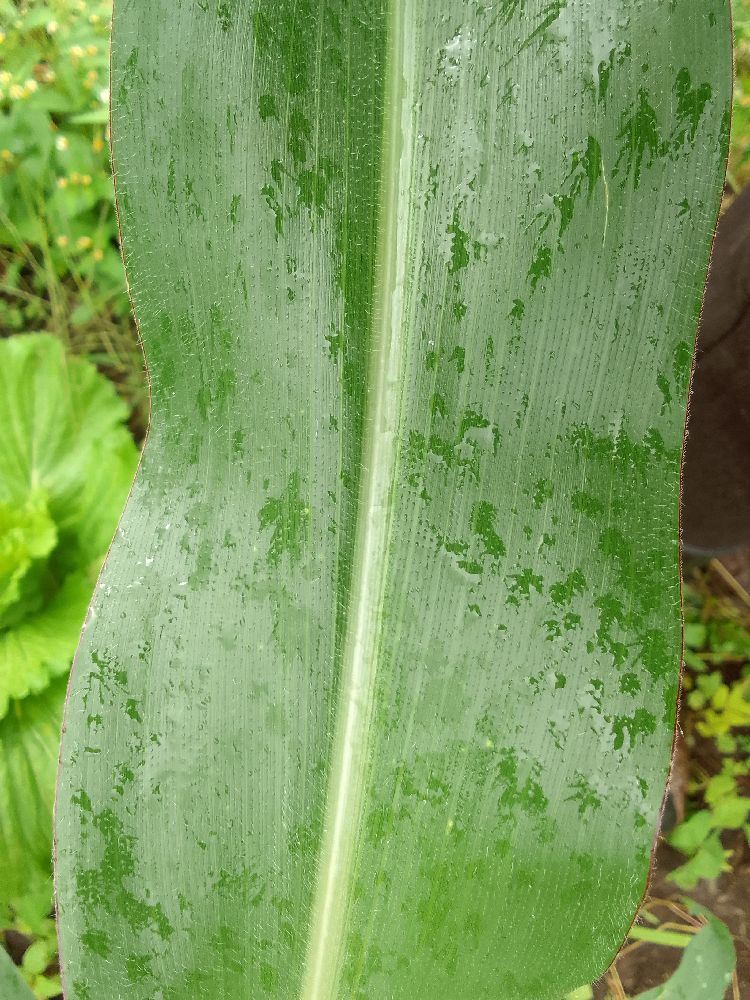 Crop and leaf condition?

maize, healthy
